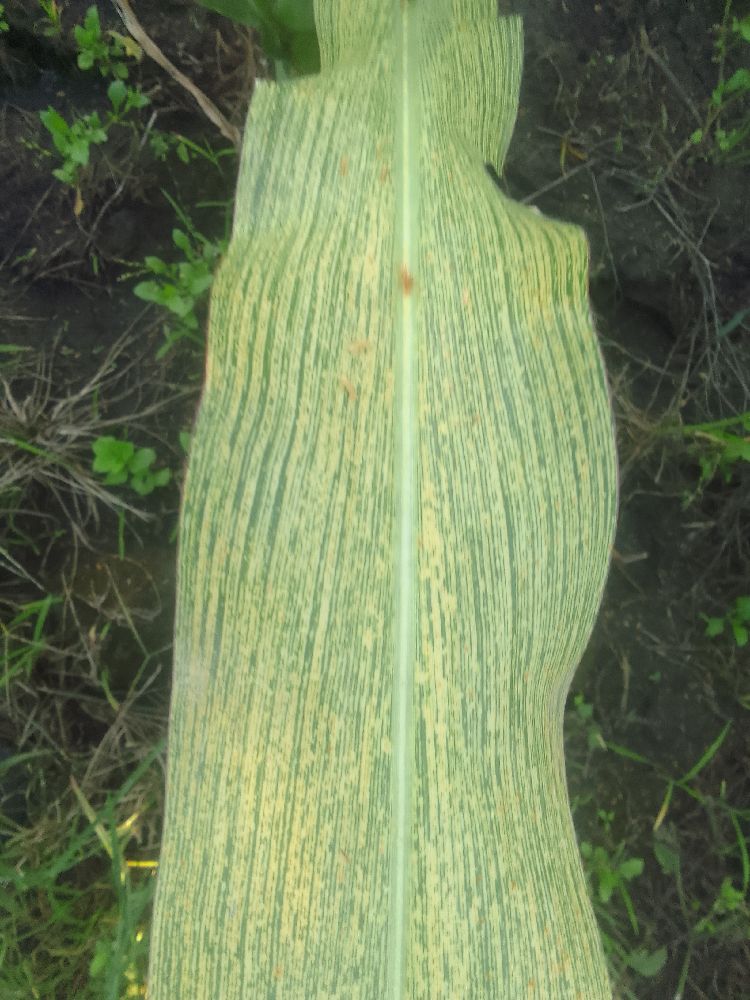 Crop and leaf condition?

maize, maize streak virus
